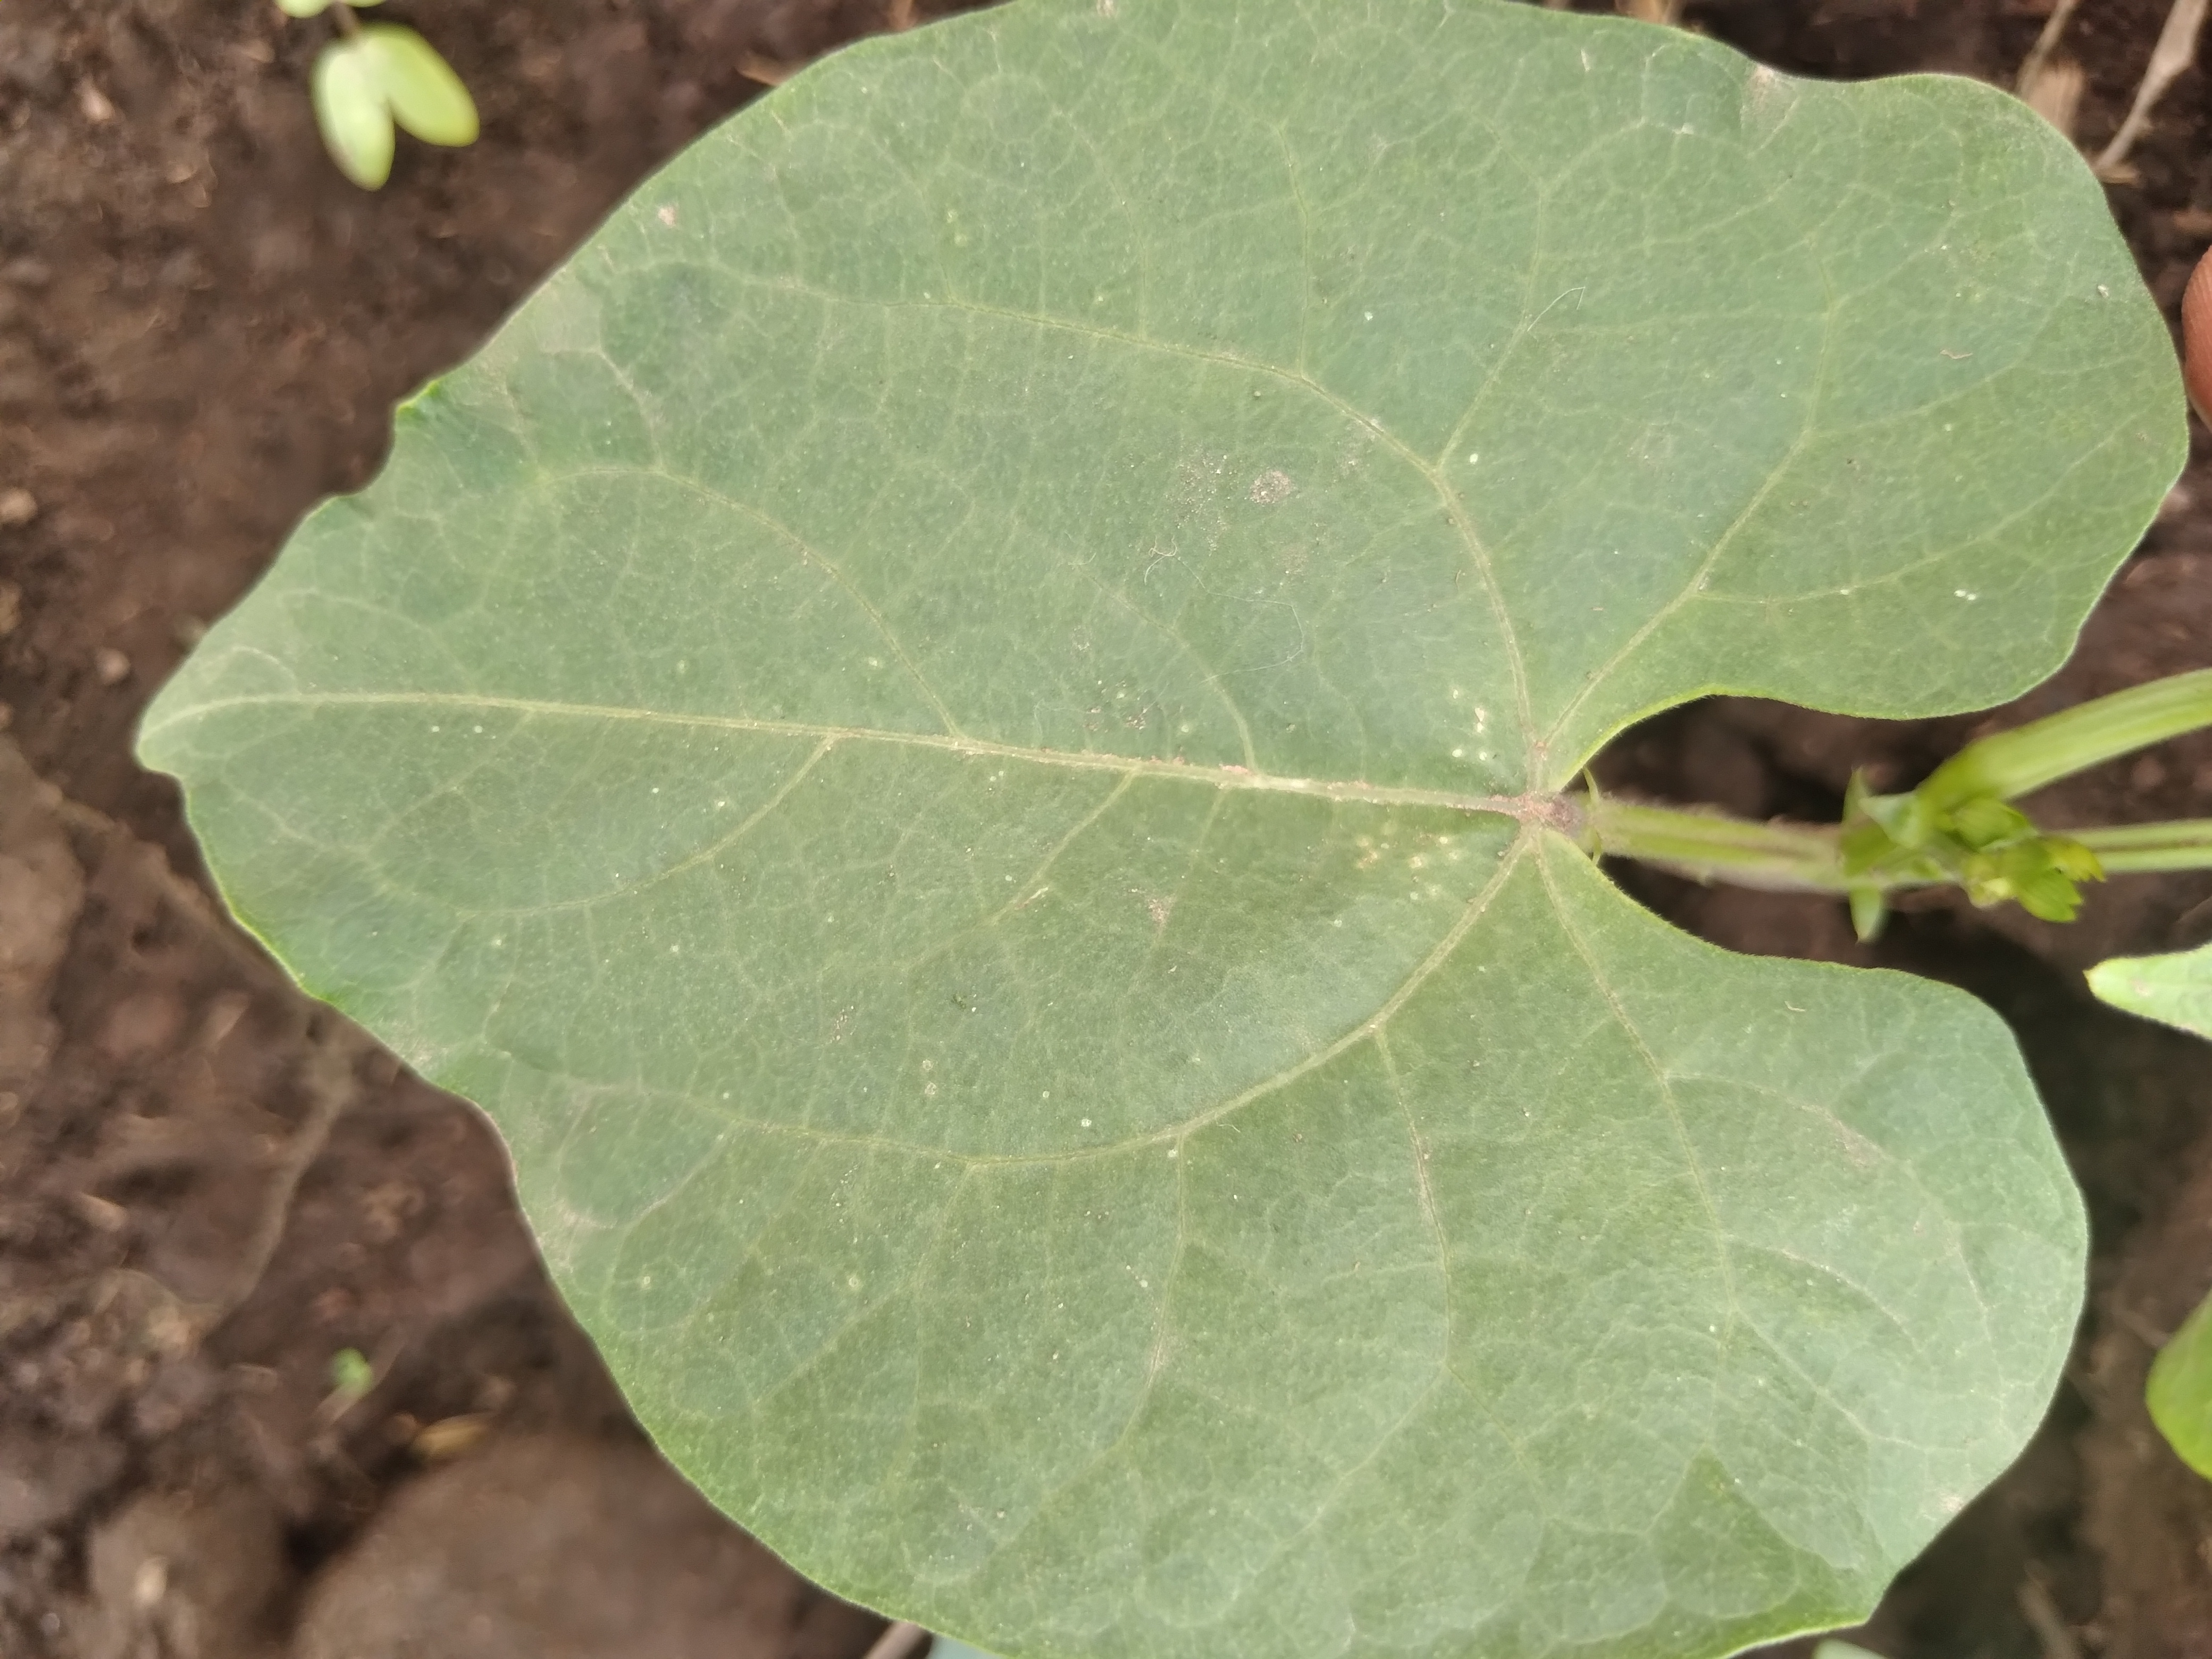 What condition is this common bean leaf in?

healthy
